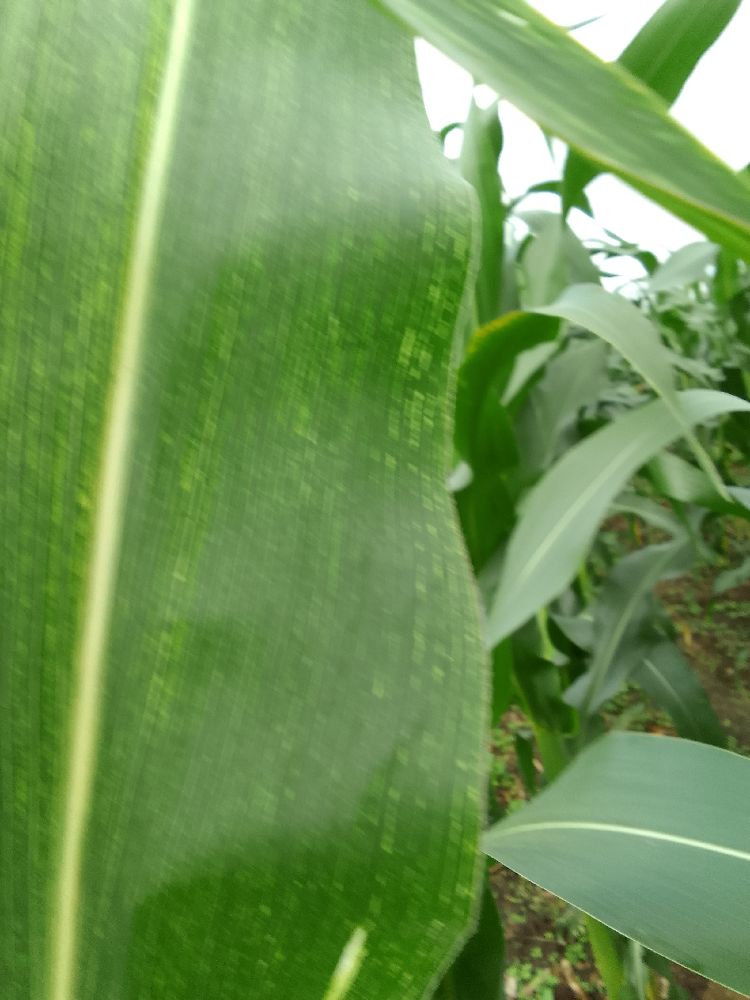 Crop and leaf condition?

maize, healthy
